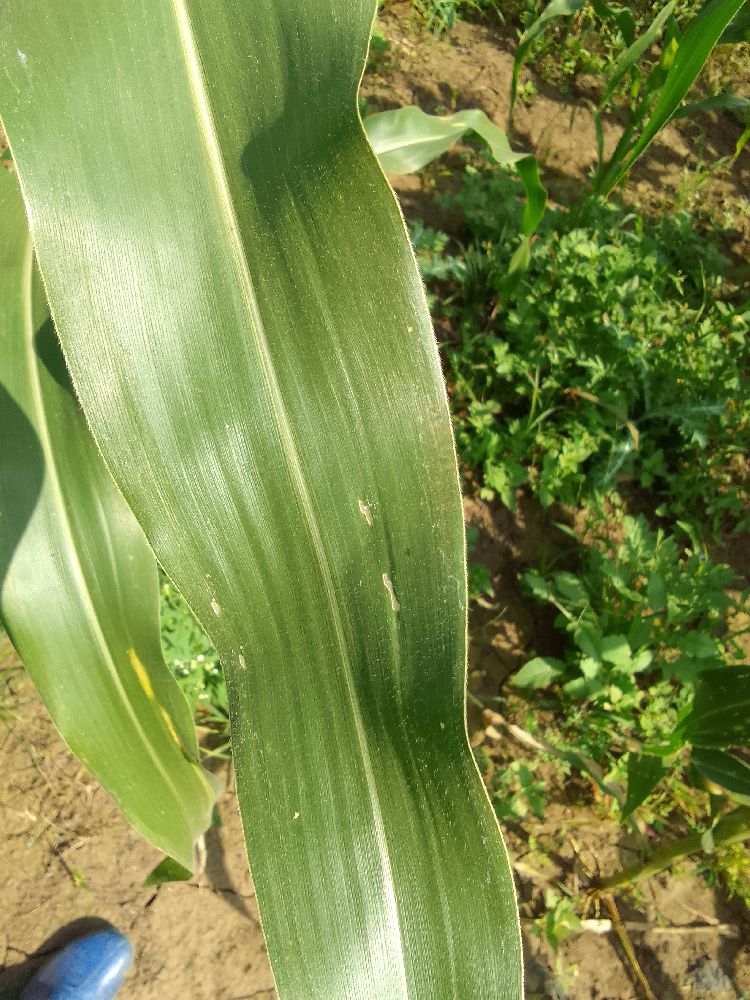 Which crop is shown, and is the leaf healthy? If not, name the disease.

maize, healthy
